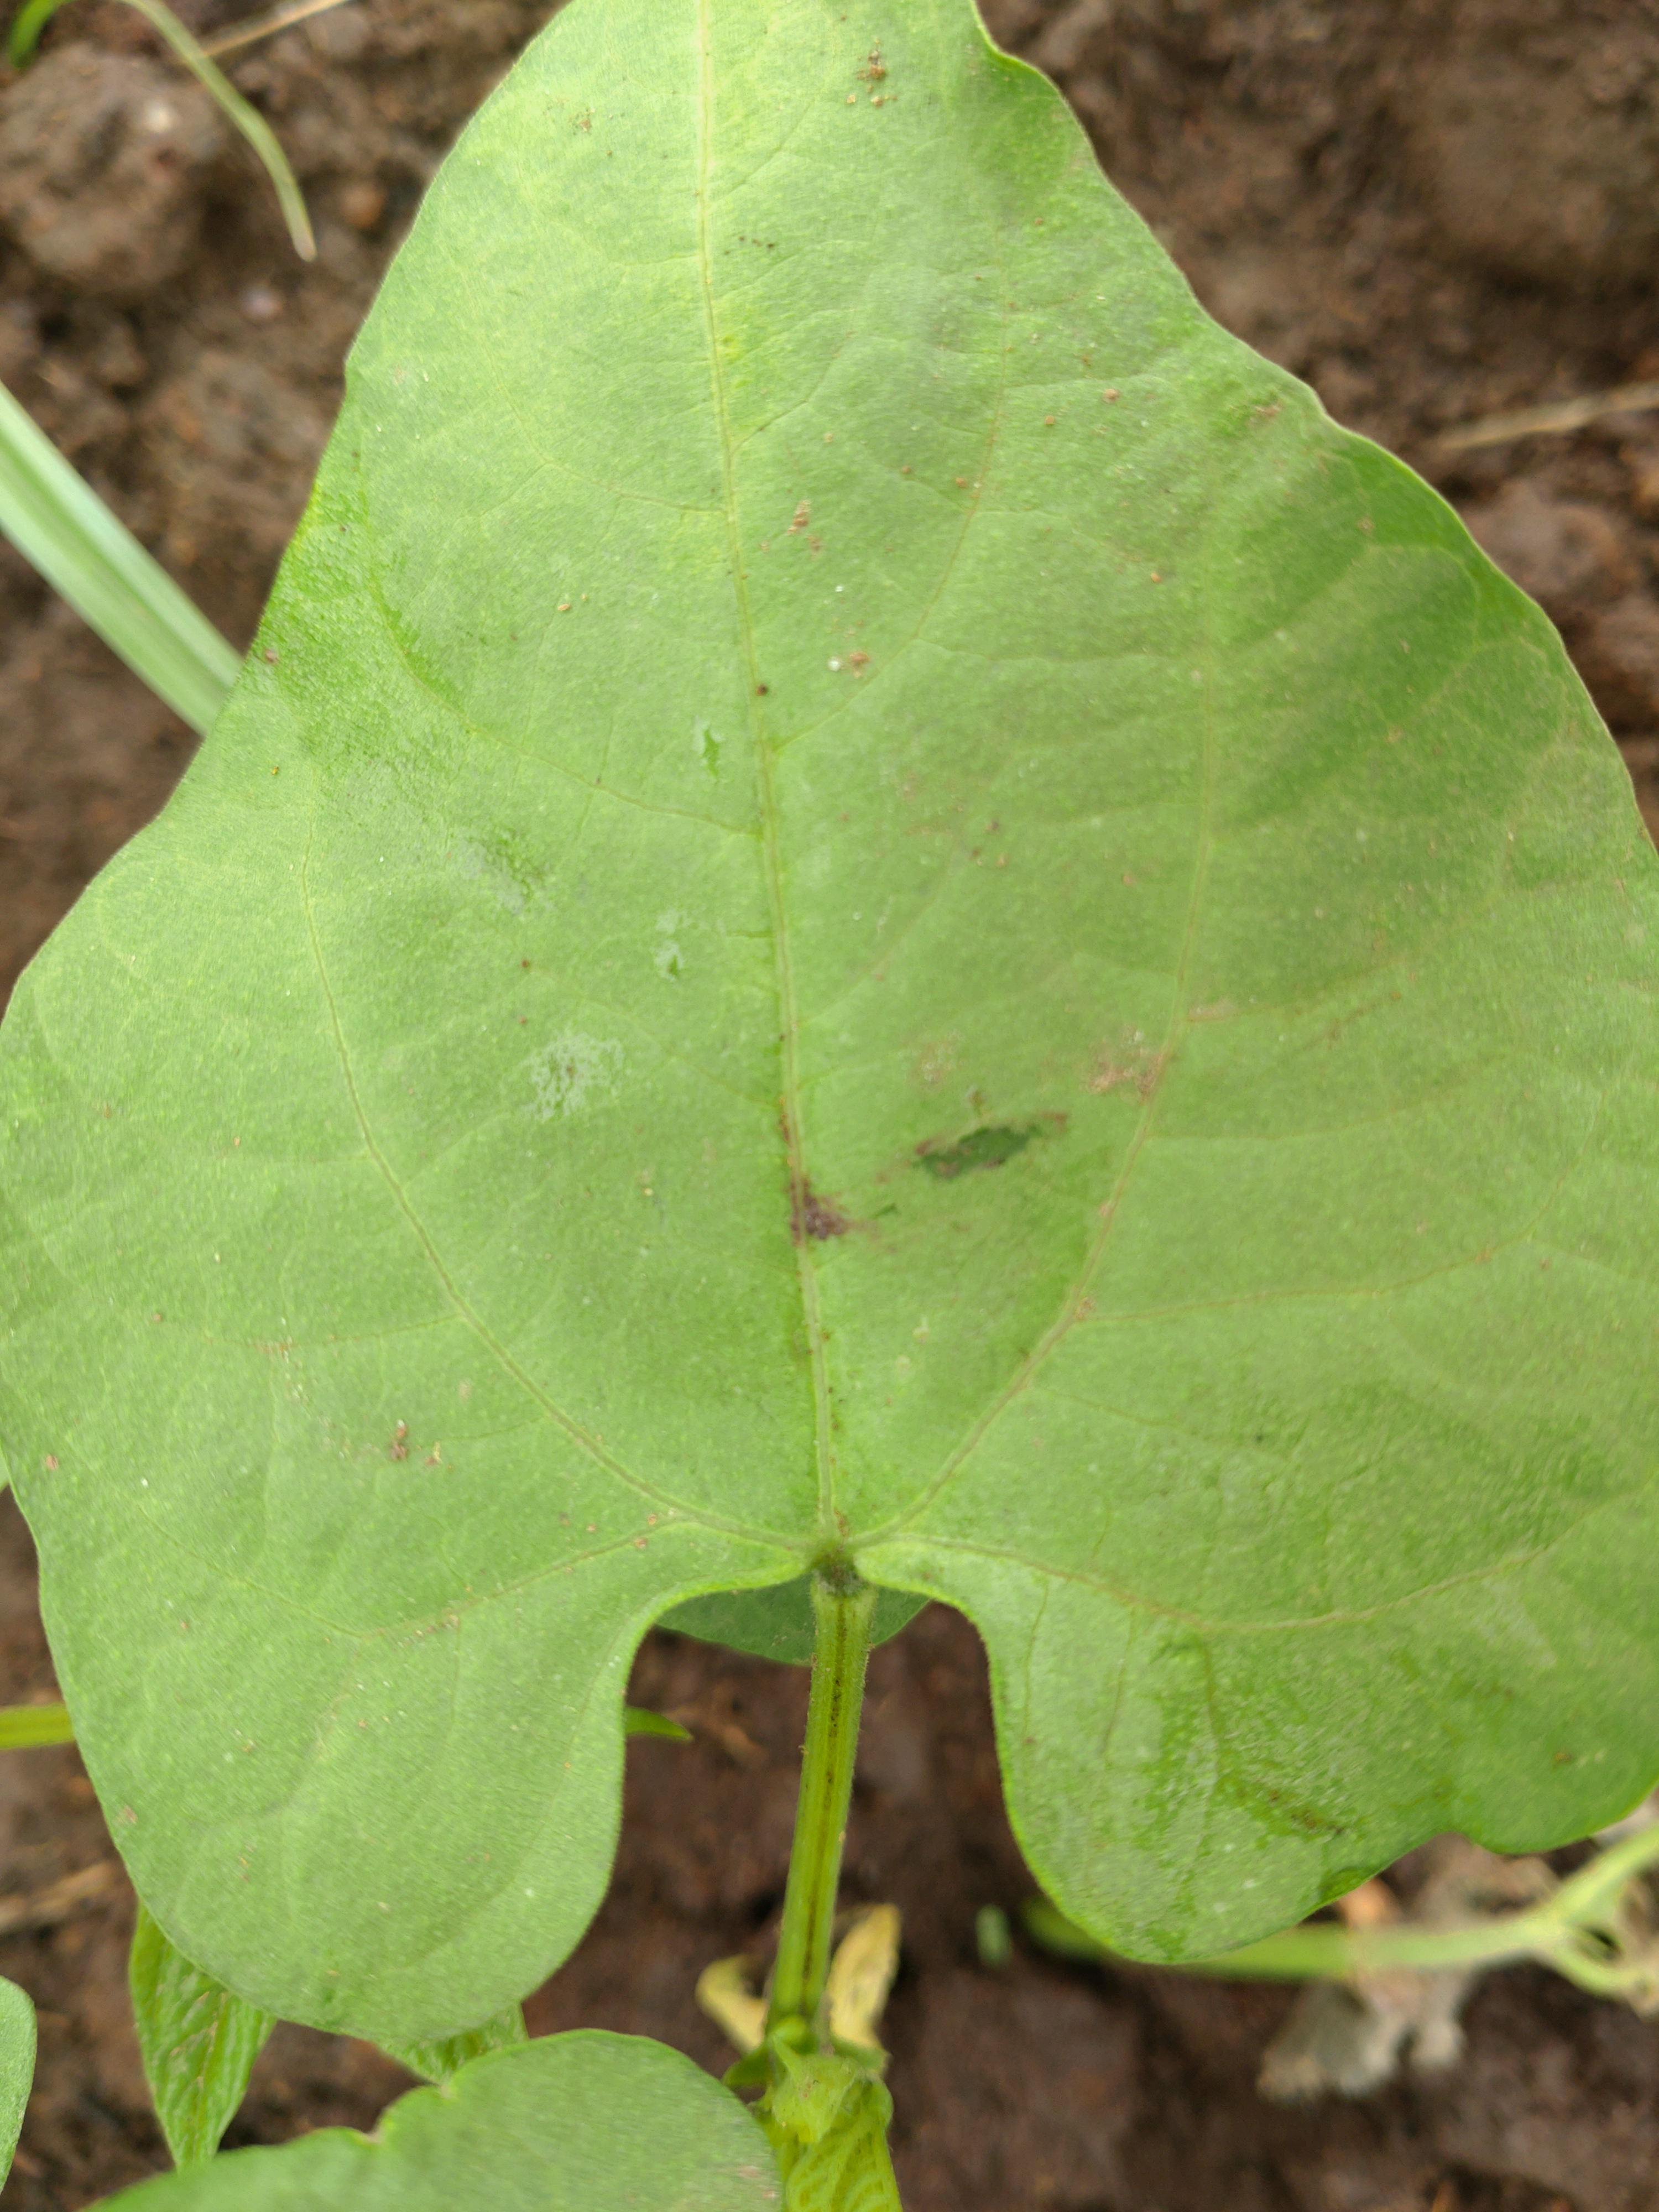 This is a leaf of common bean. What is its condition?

healthy
